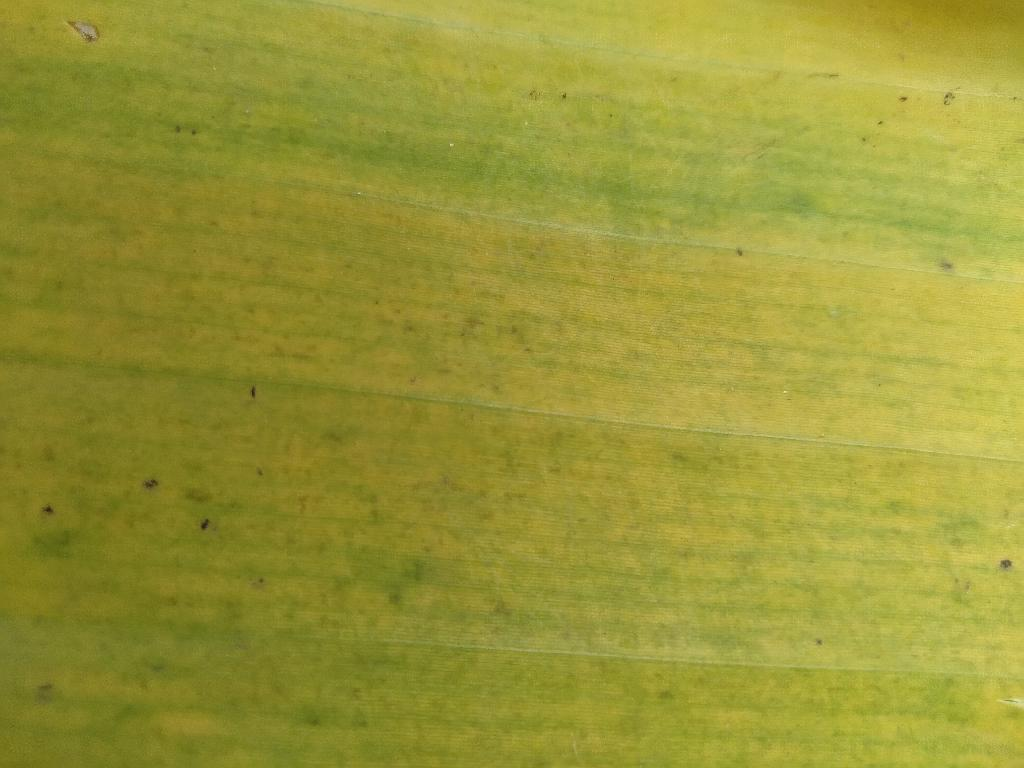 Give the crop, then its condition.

banana, fusarium wilt race 1
